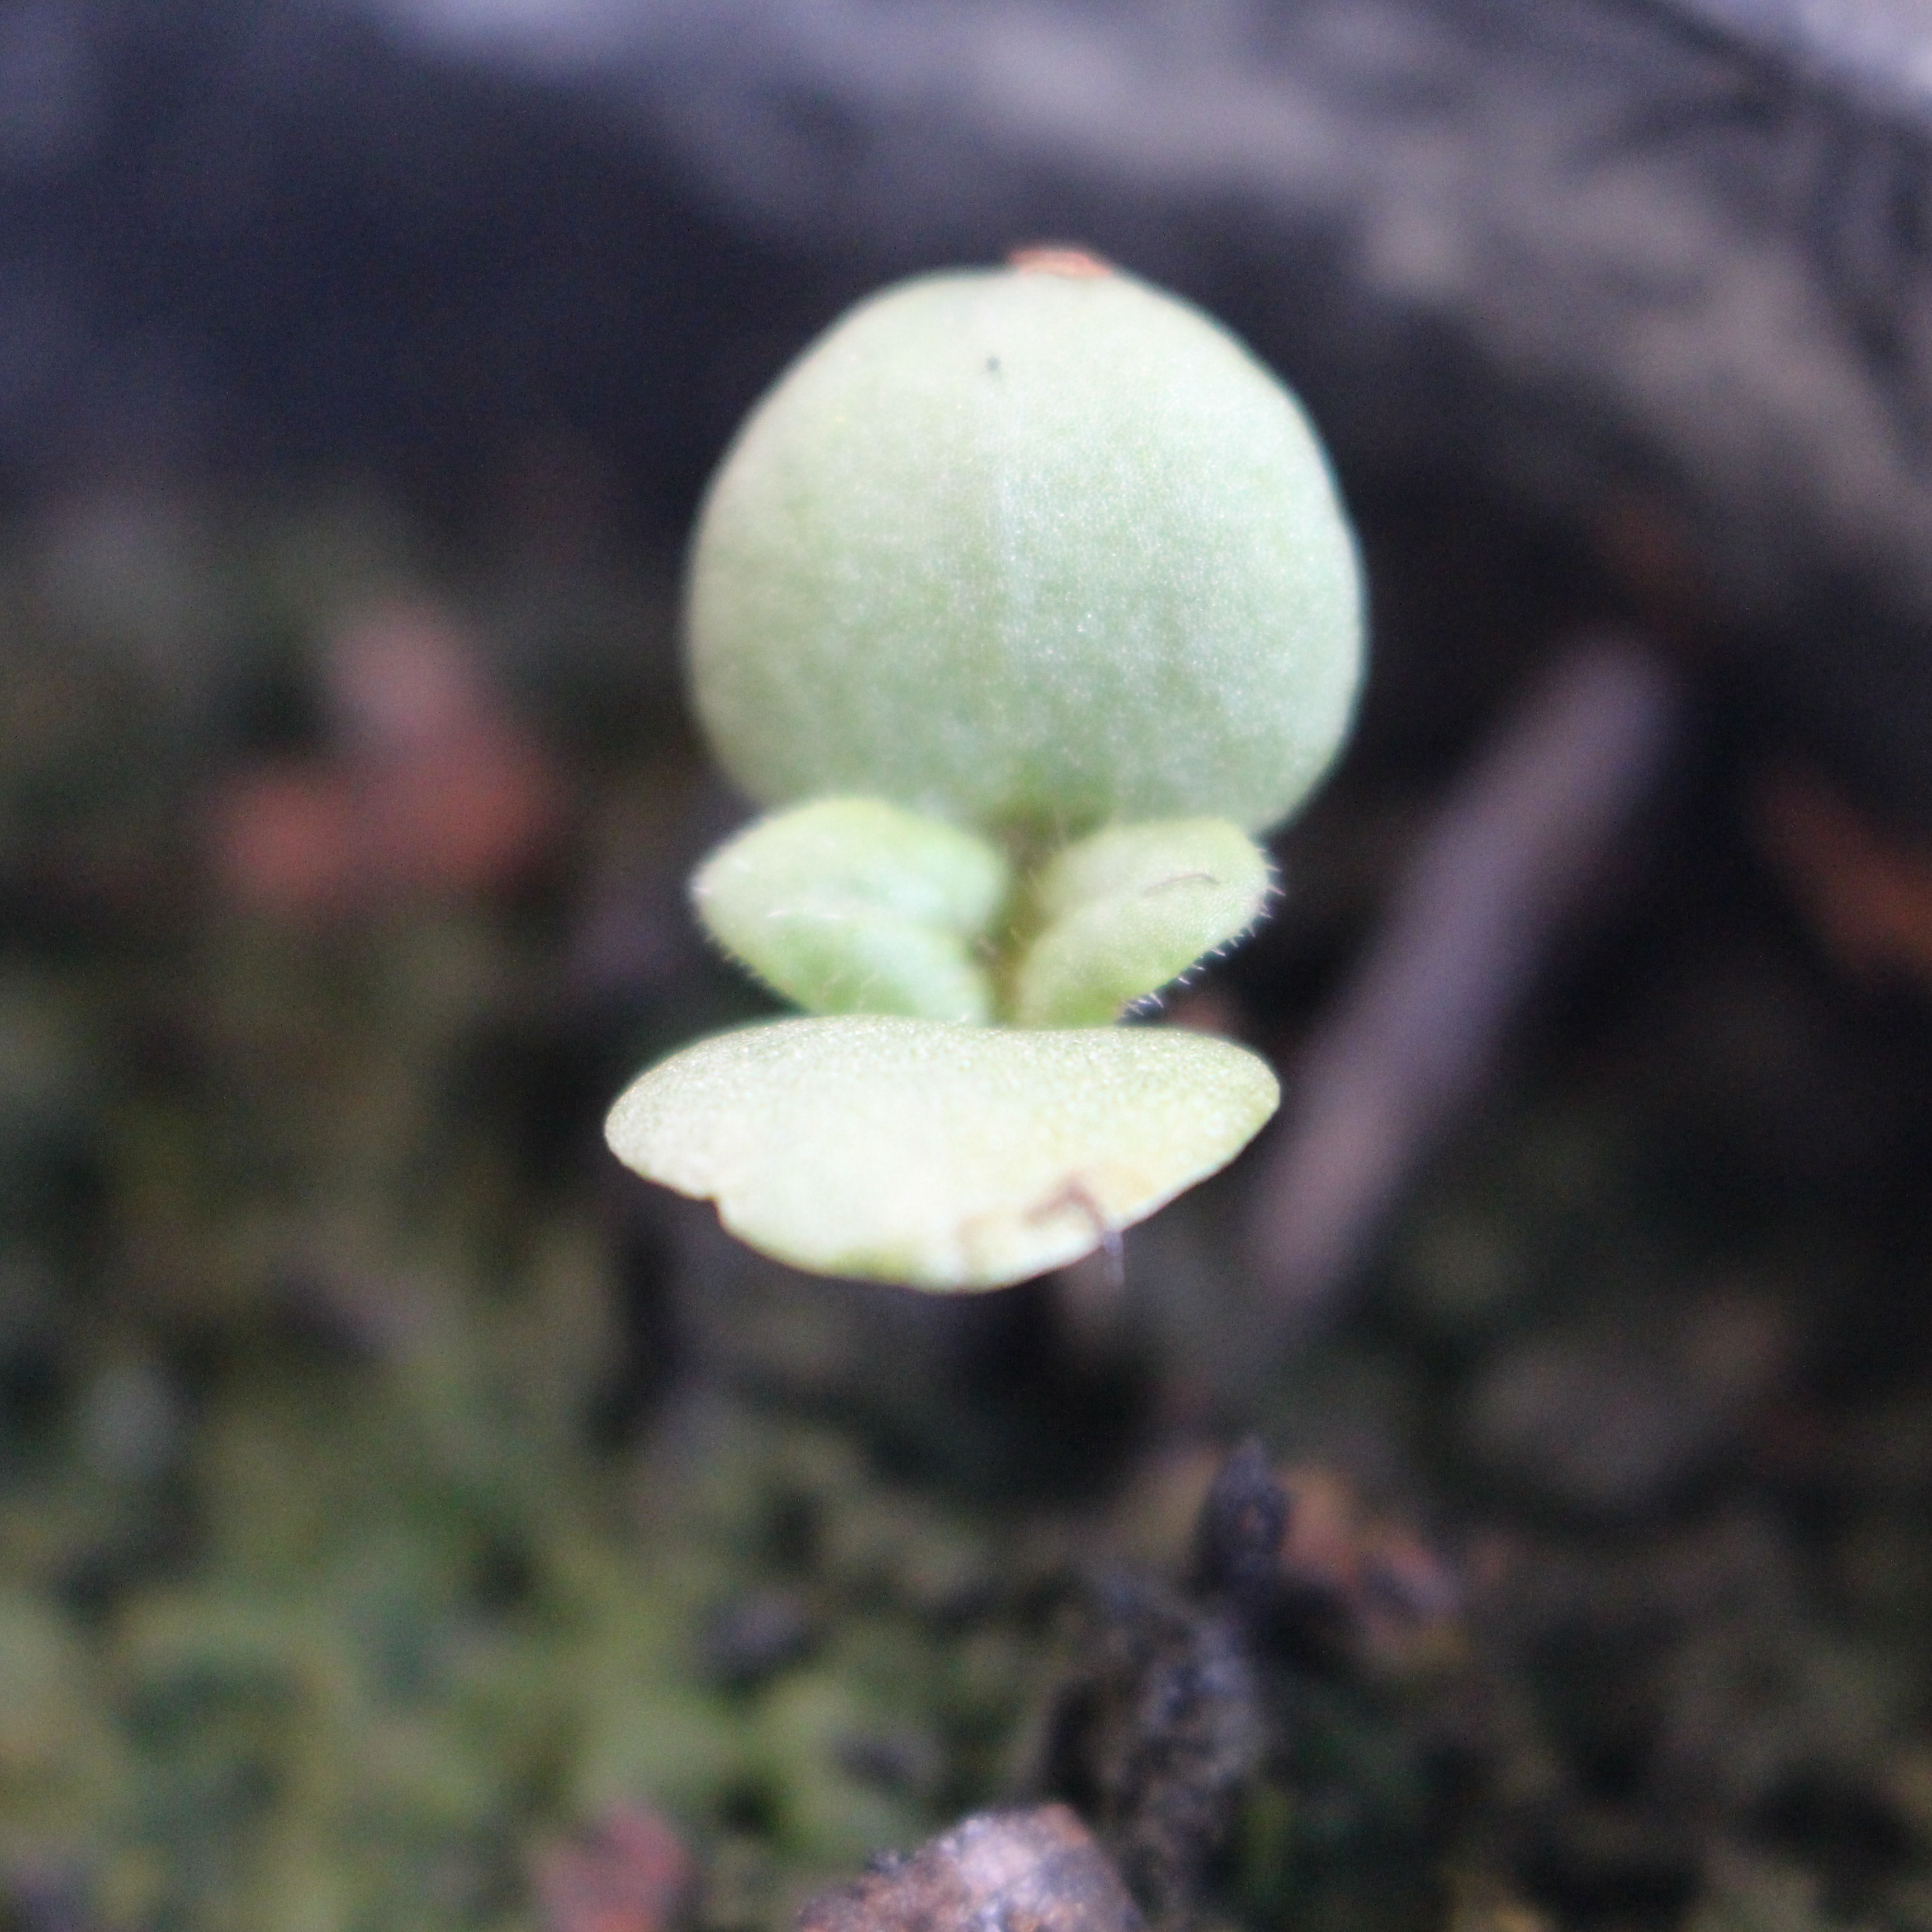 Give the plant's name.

Veronica persica
